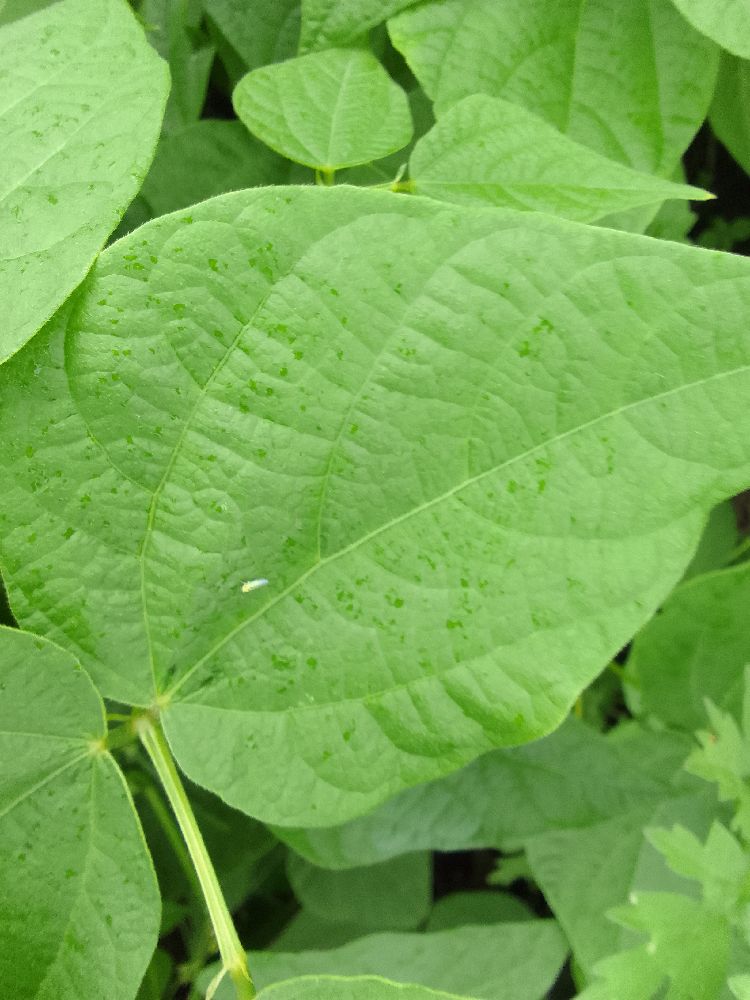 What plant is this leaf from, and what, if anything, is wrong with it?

common bean, healthy
